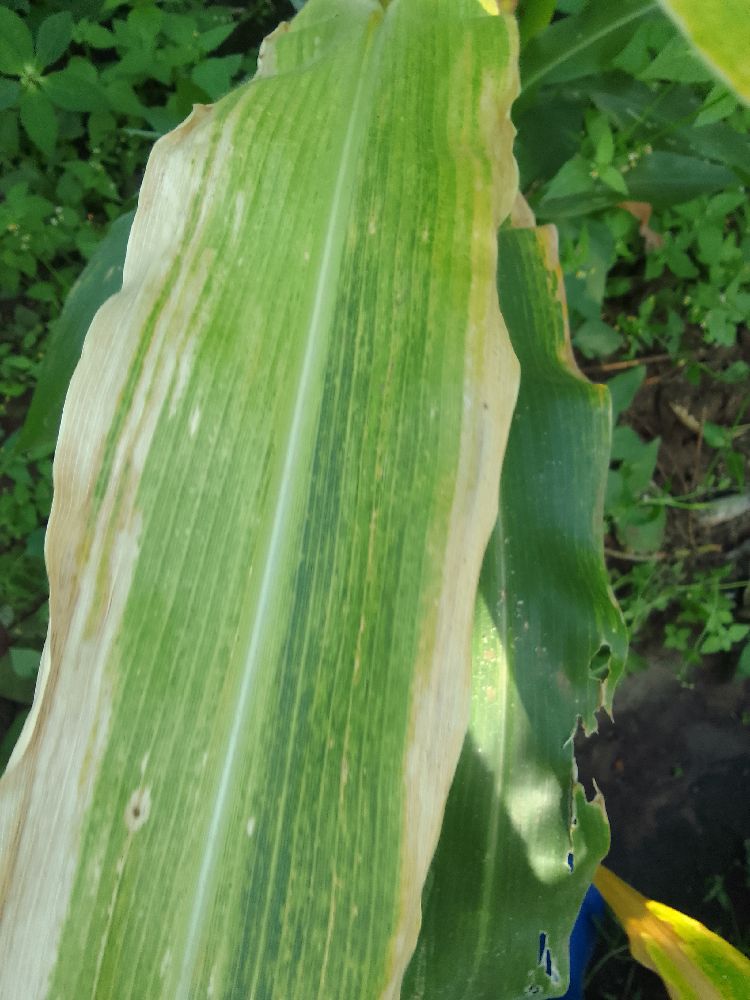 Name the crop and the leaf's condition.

maize, maize lethal necrosis
